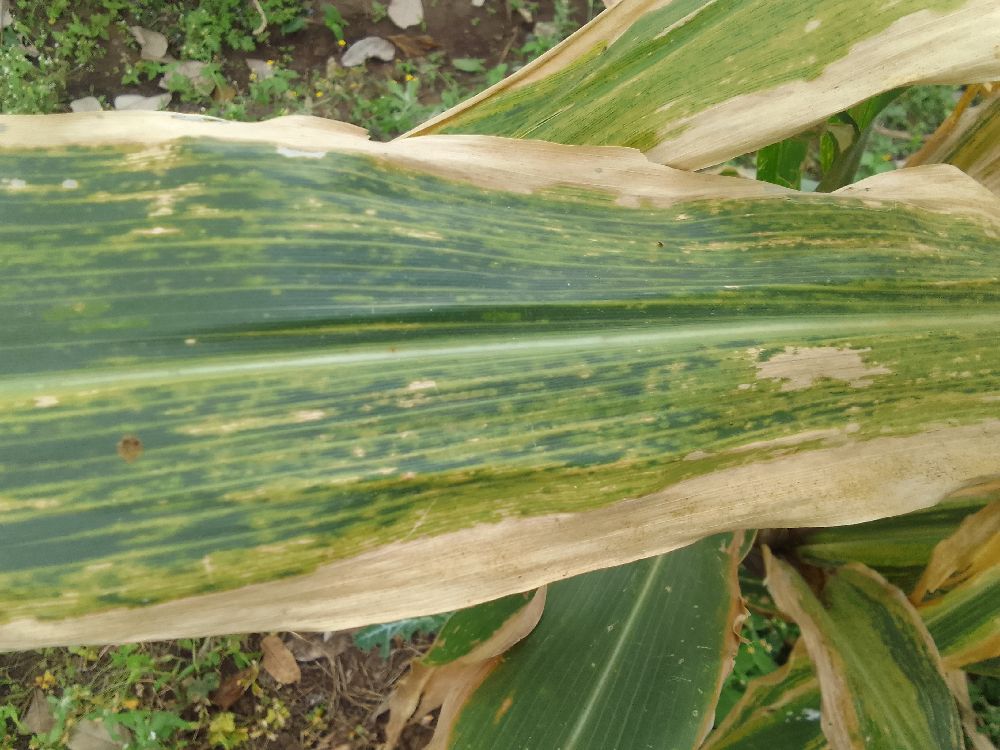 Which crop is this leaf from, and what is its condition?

maize, maize lethal necrosis
